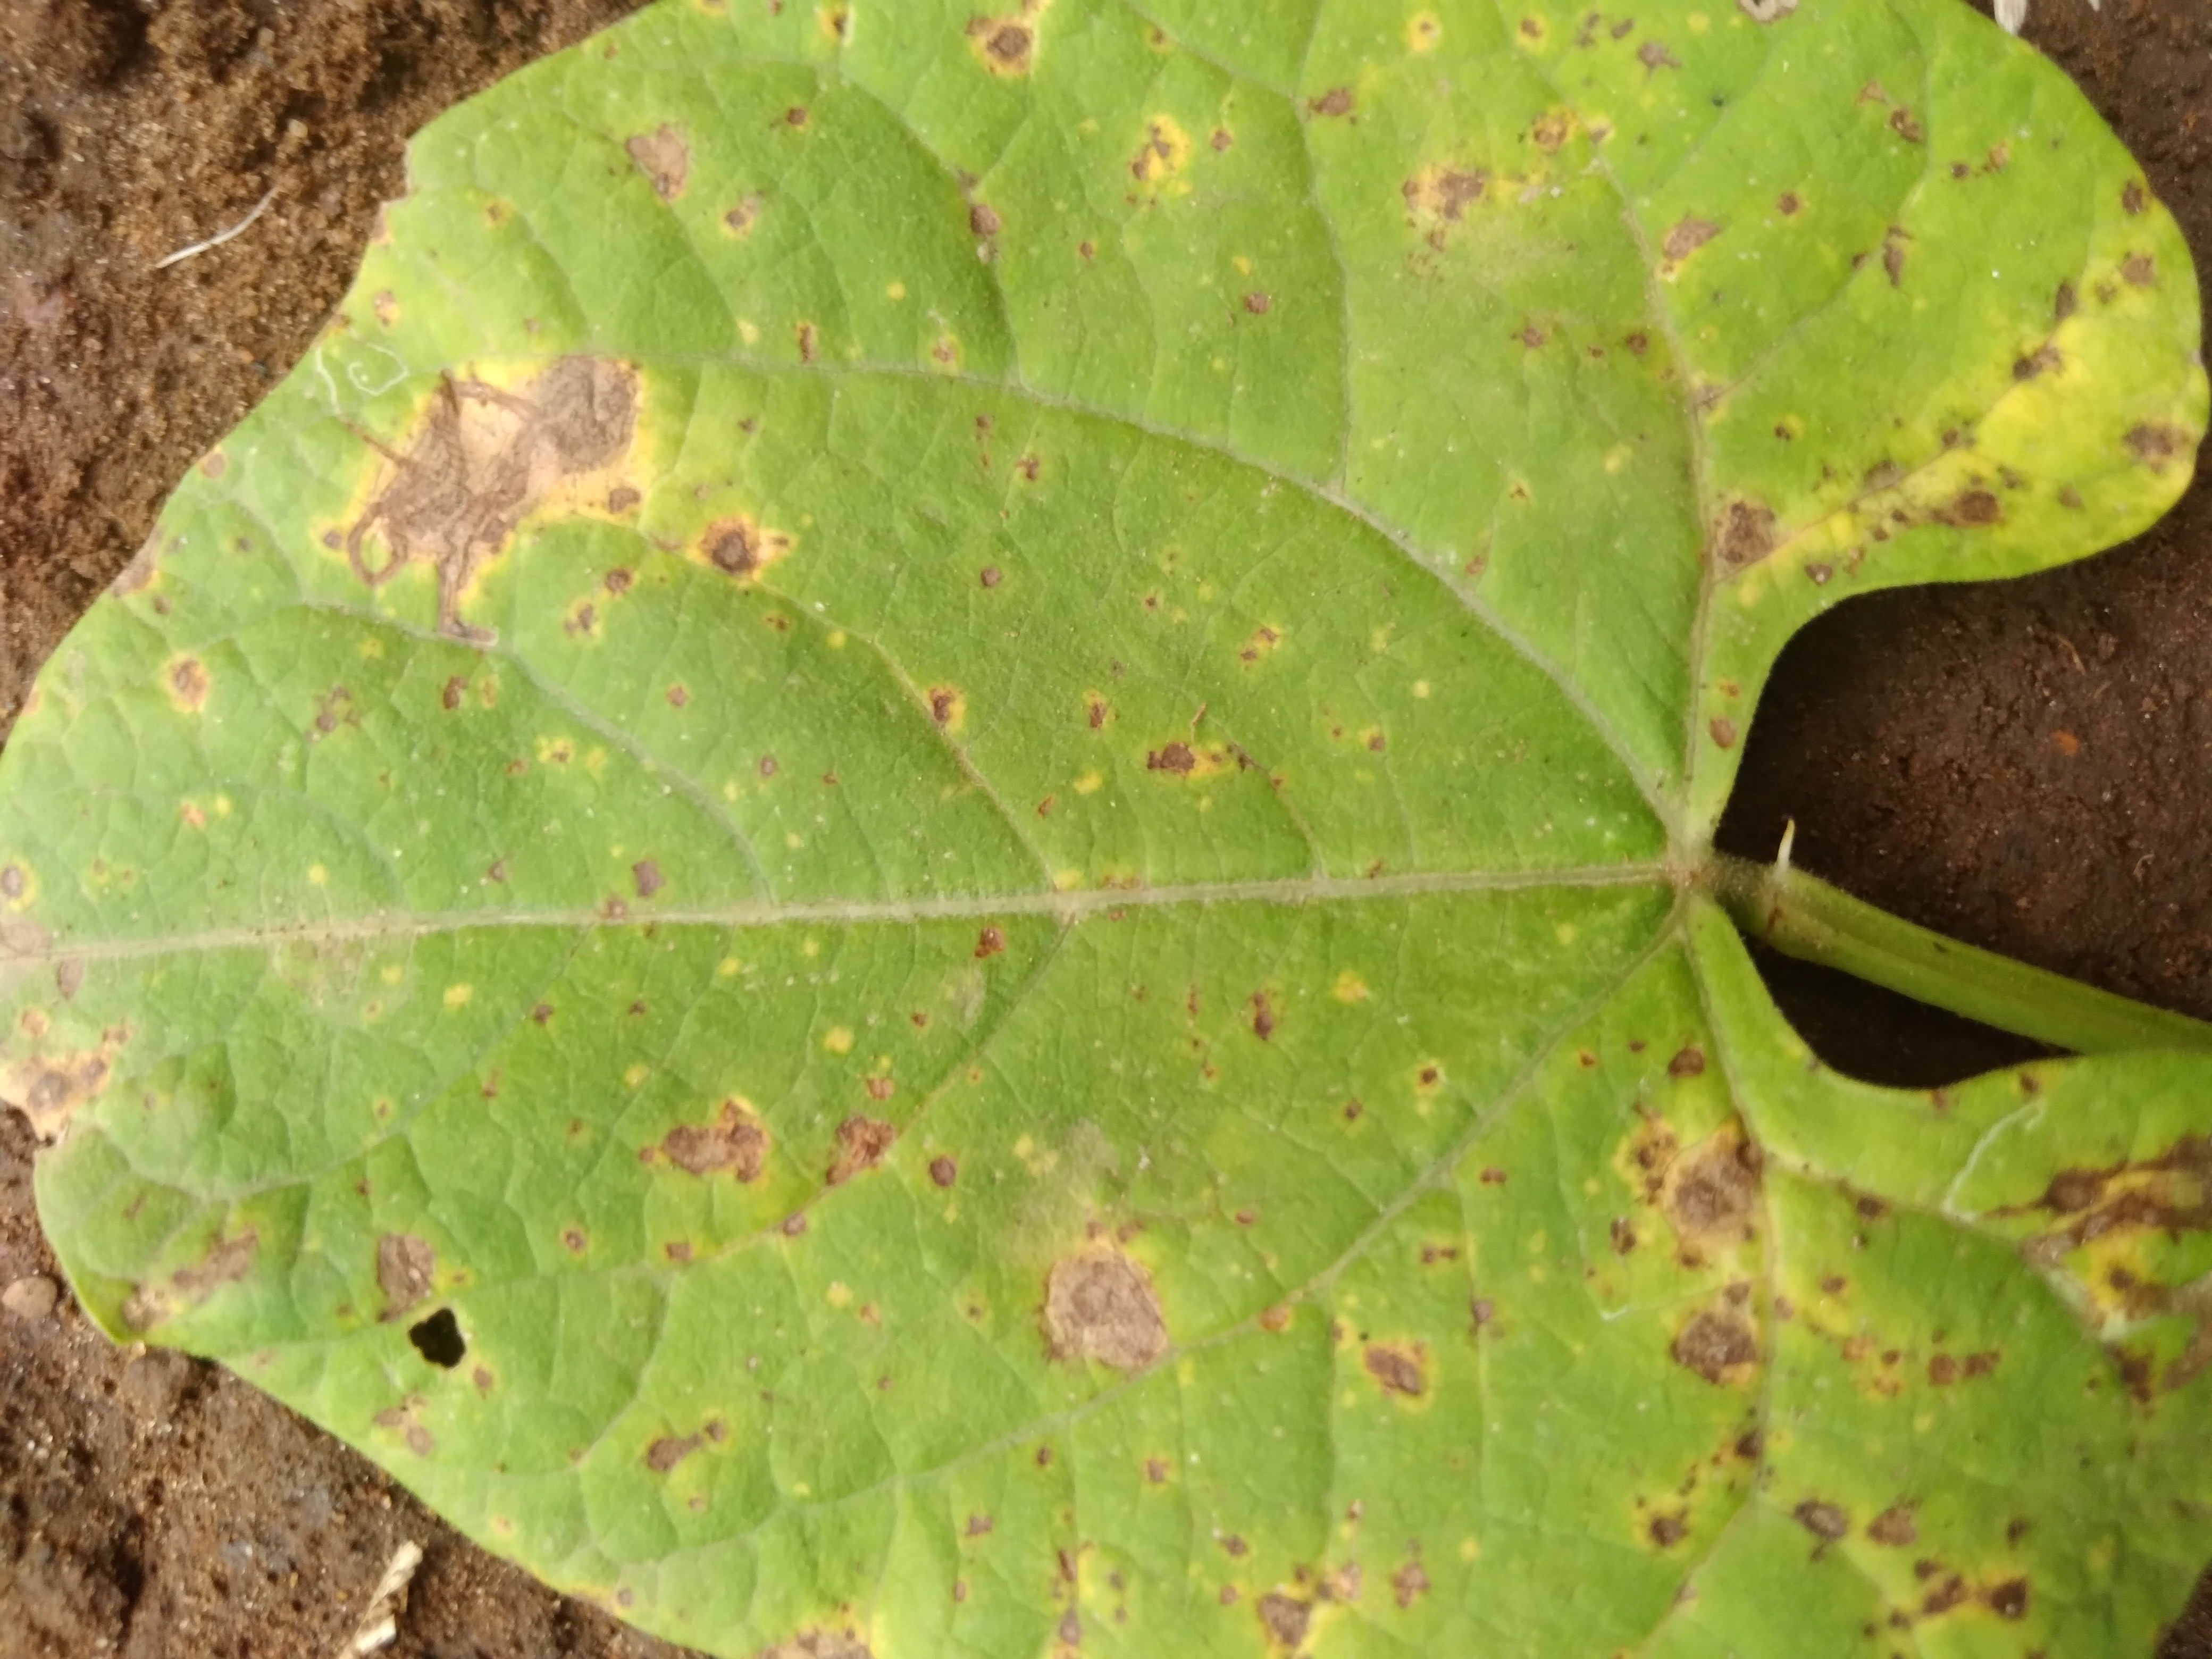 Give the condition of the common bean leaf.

rust
